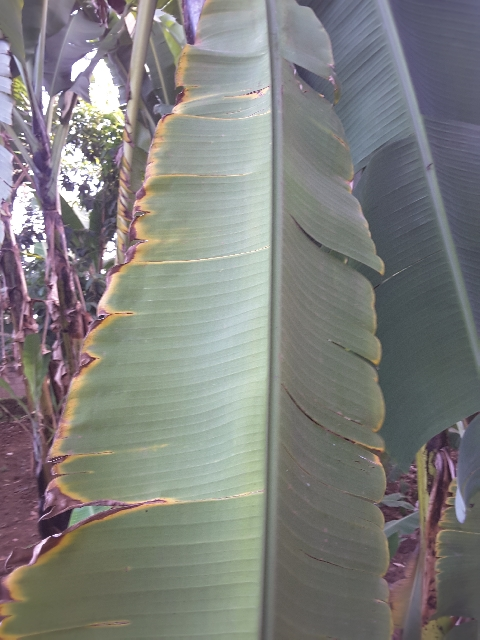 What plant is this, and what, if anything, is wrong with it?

banana, fusarium wilt race 1
